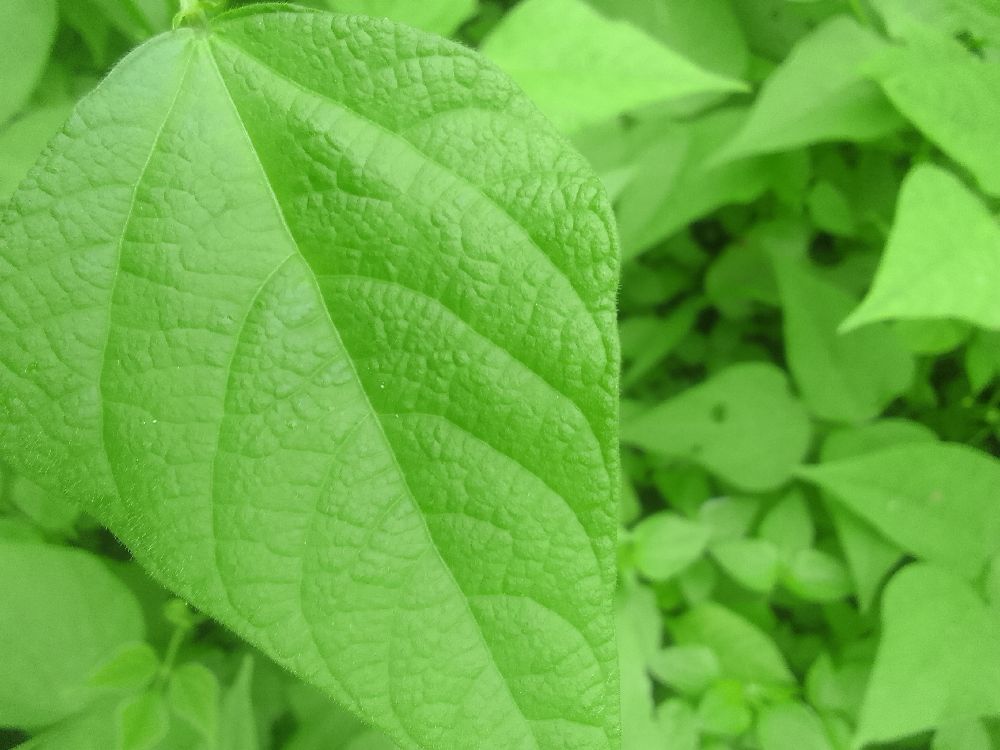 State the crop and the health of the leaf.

common bean, healthy
